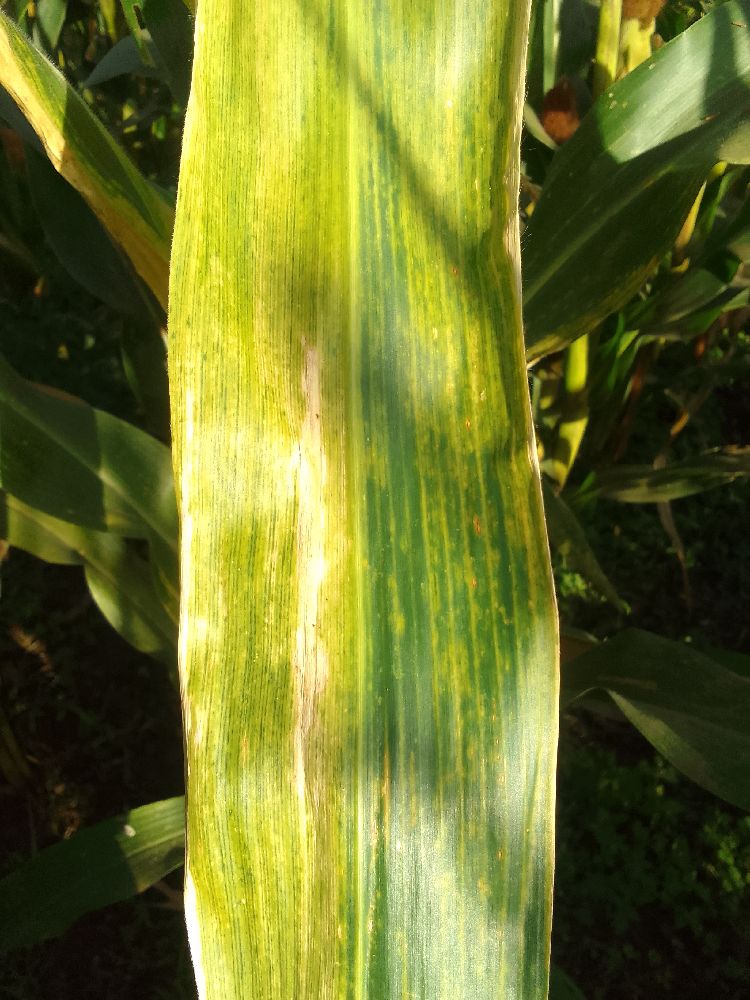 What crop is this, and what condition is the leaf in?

maize, maize lethal necrosis
